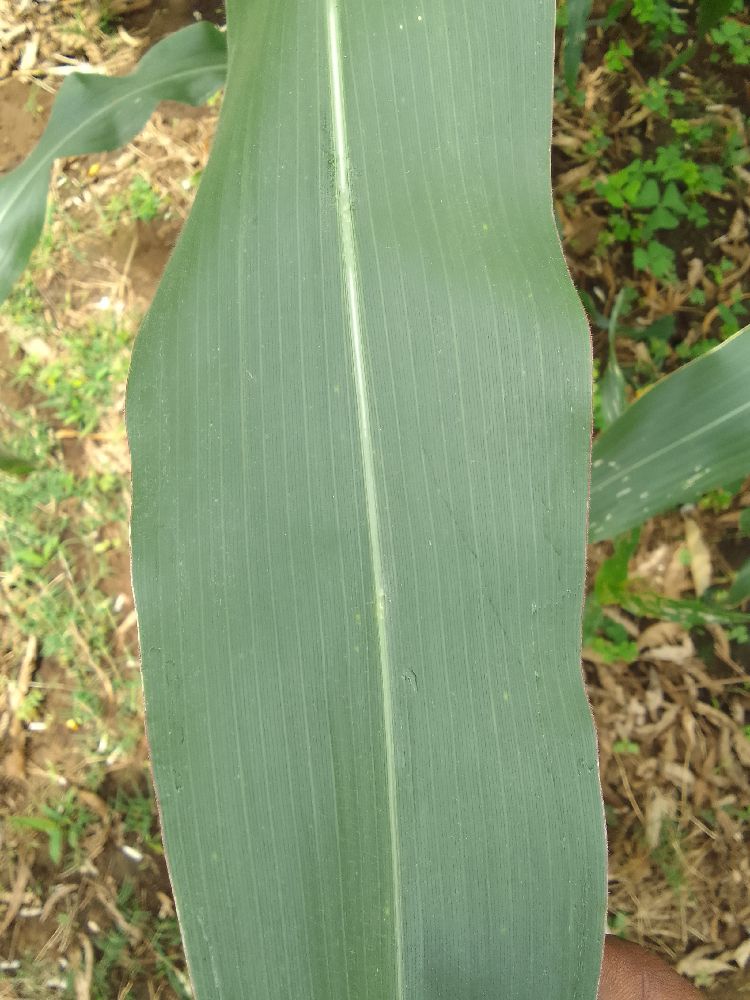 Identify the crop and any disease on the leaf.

maize, healthy
